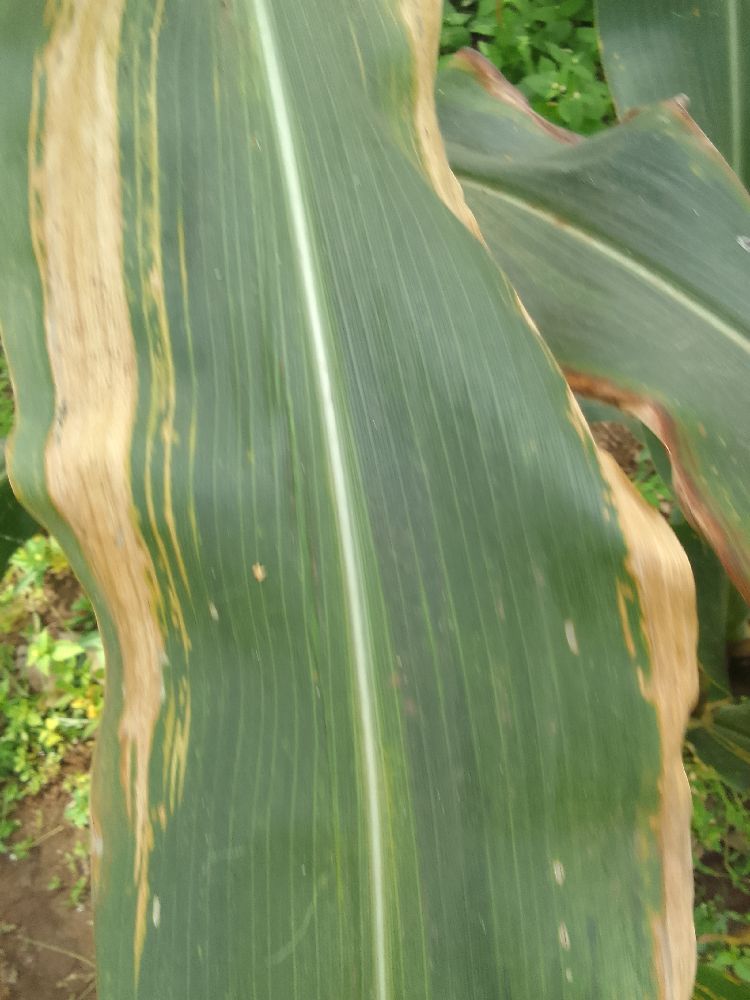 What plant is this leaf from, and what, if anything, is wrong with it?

maize, maize lethal necrosis
